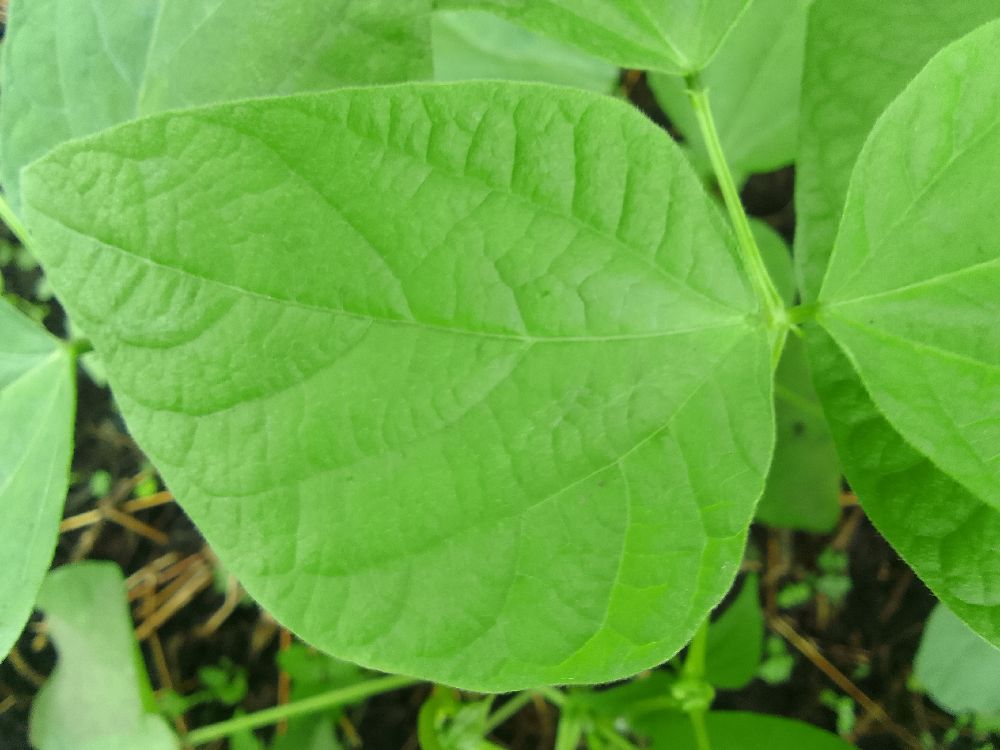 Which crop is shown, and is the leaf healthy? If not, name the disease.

common bean, healthy
